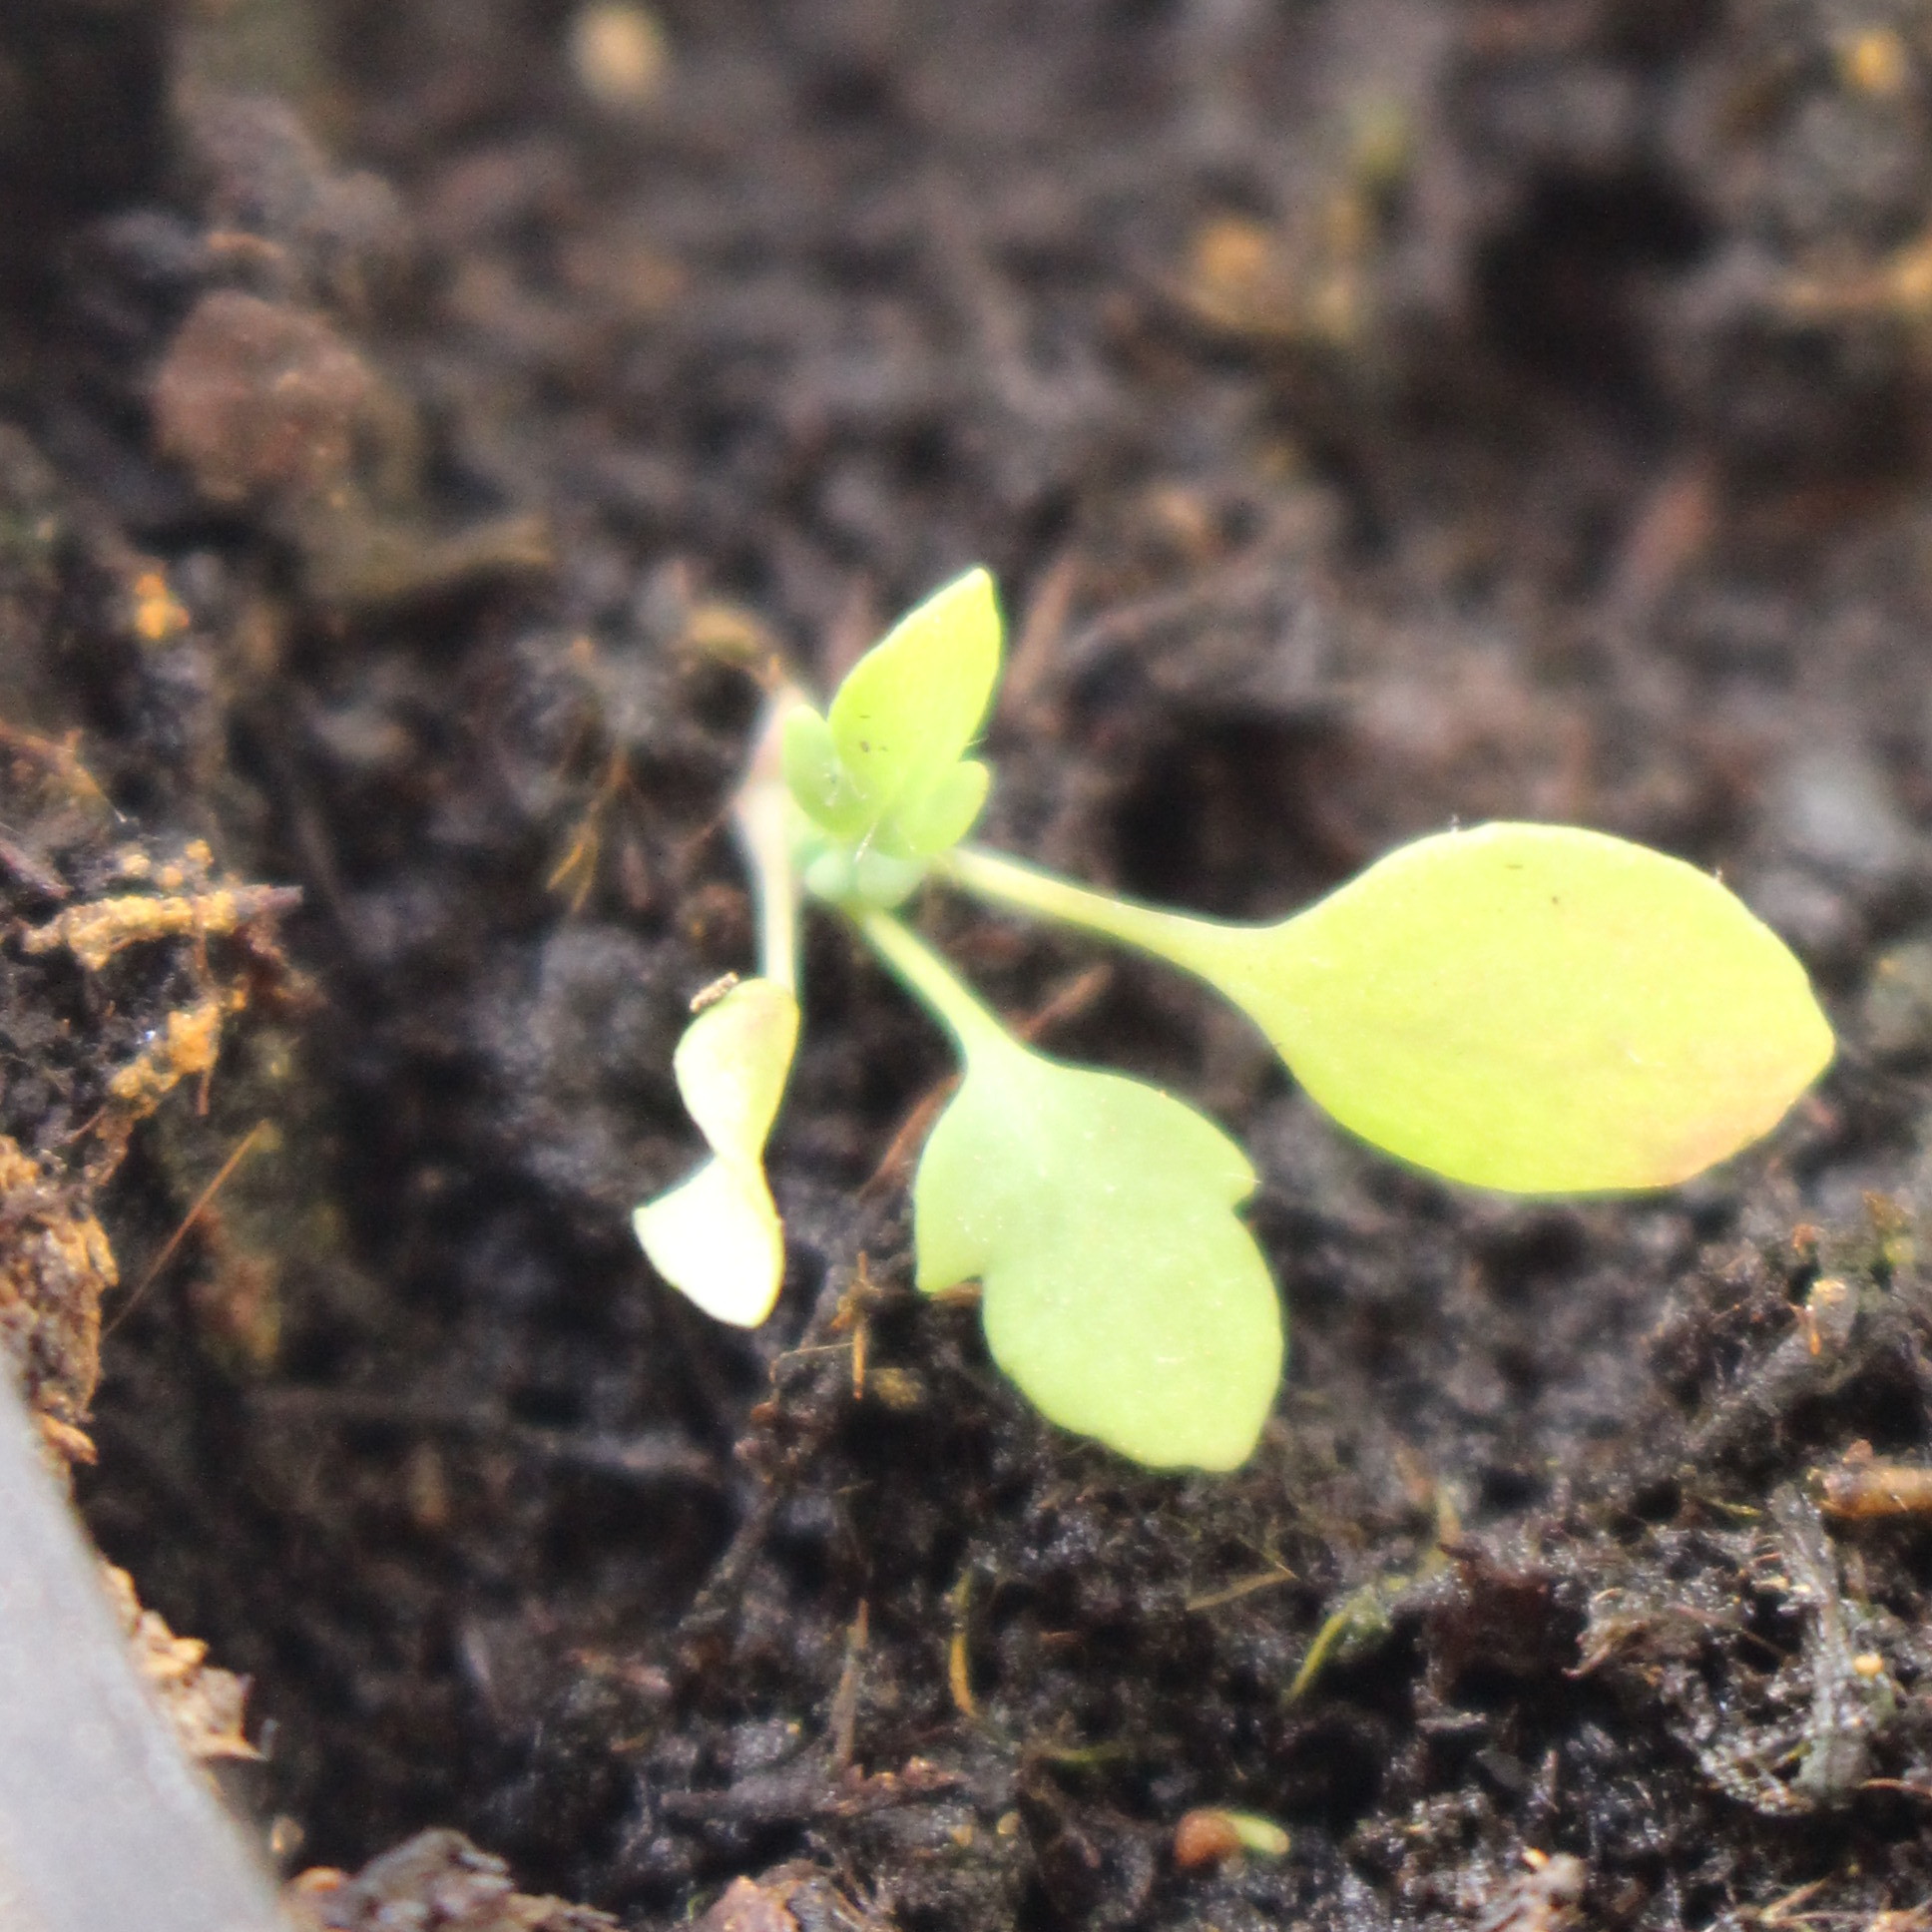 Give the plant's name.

Papaver rhoeas
